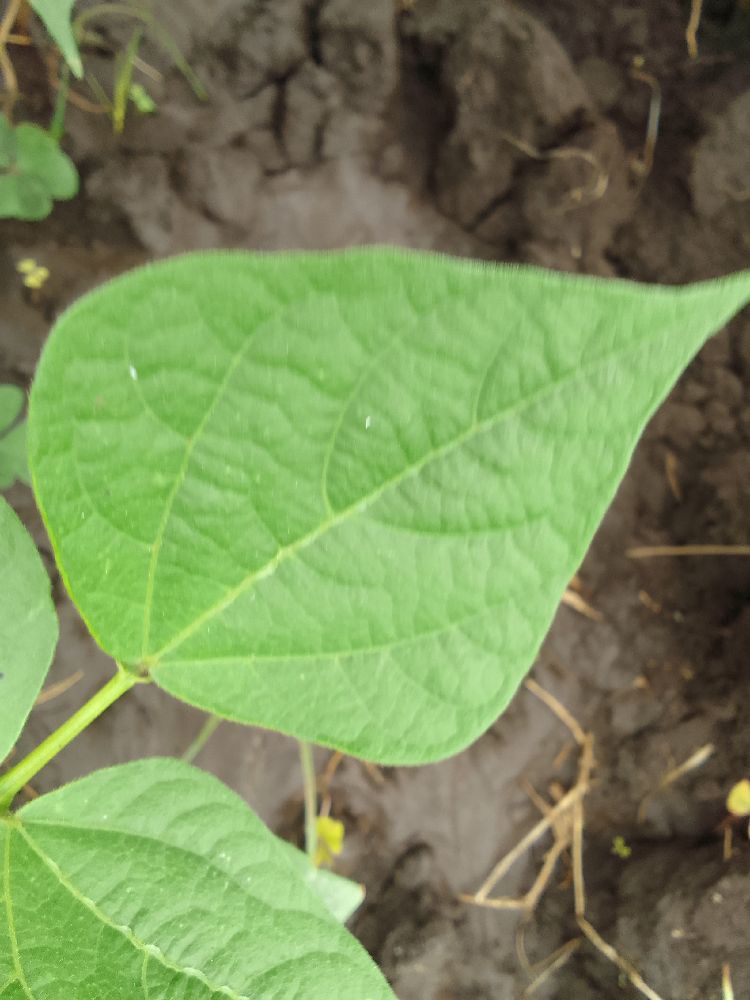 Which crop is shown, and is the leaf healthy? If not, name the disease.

common bean, healthy
